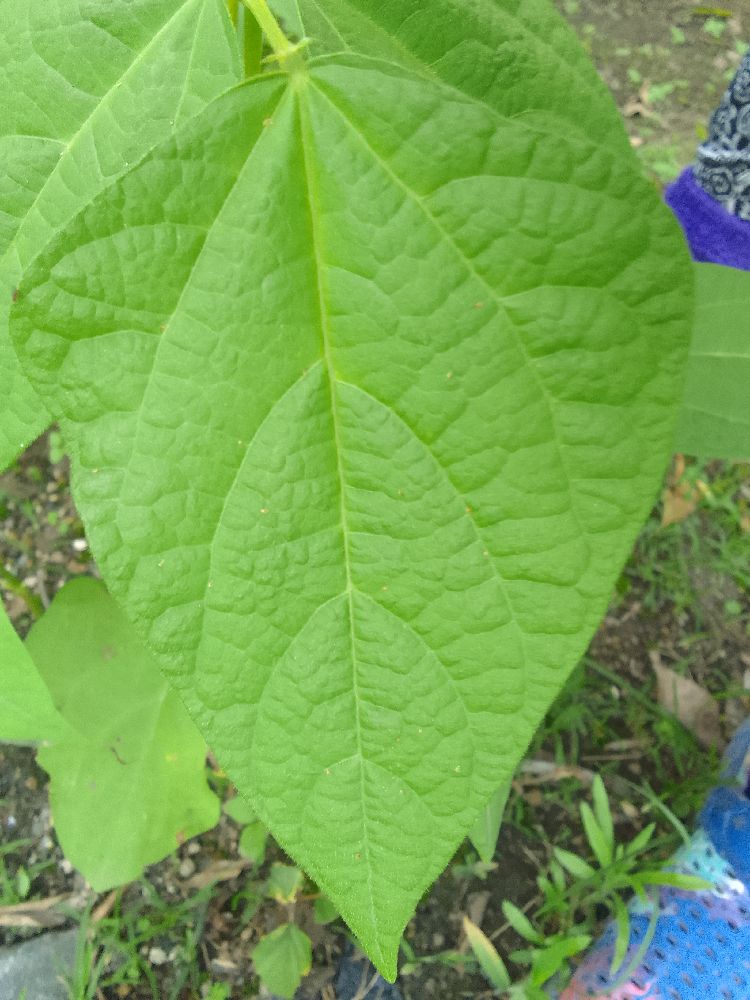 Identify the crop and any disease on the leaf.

common bean, healthy
